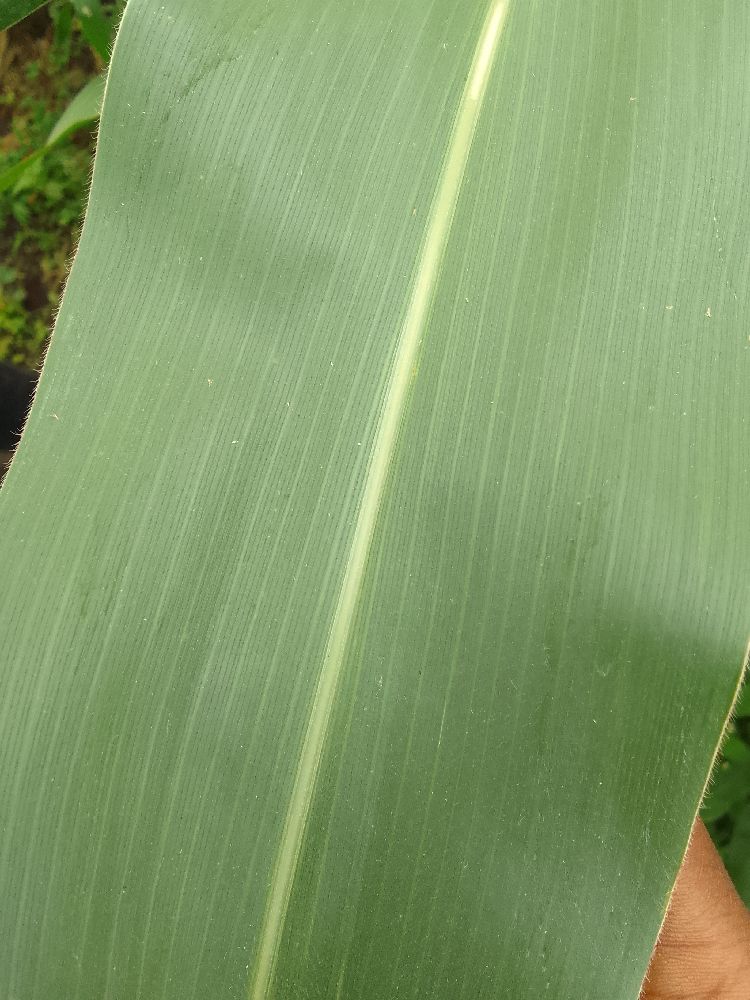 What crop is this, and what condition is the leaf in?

maize, healthy
